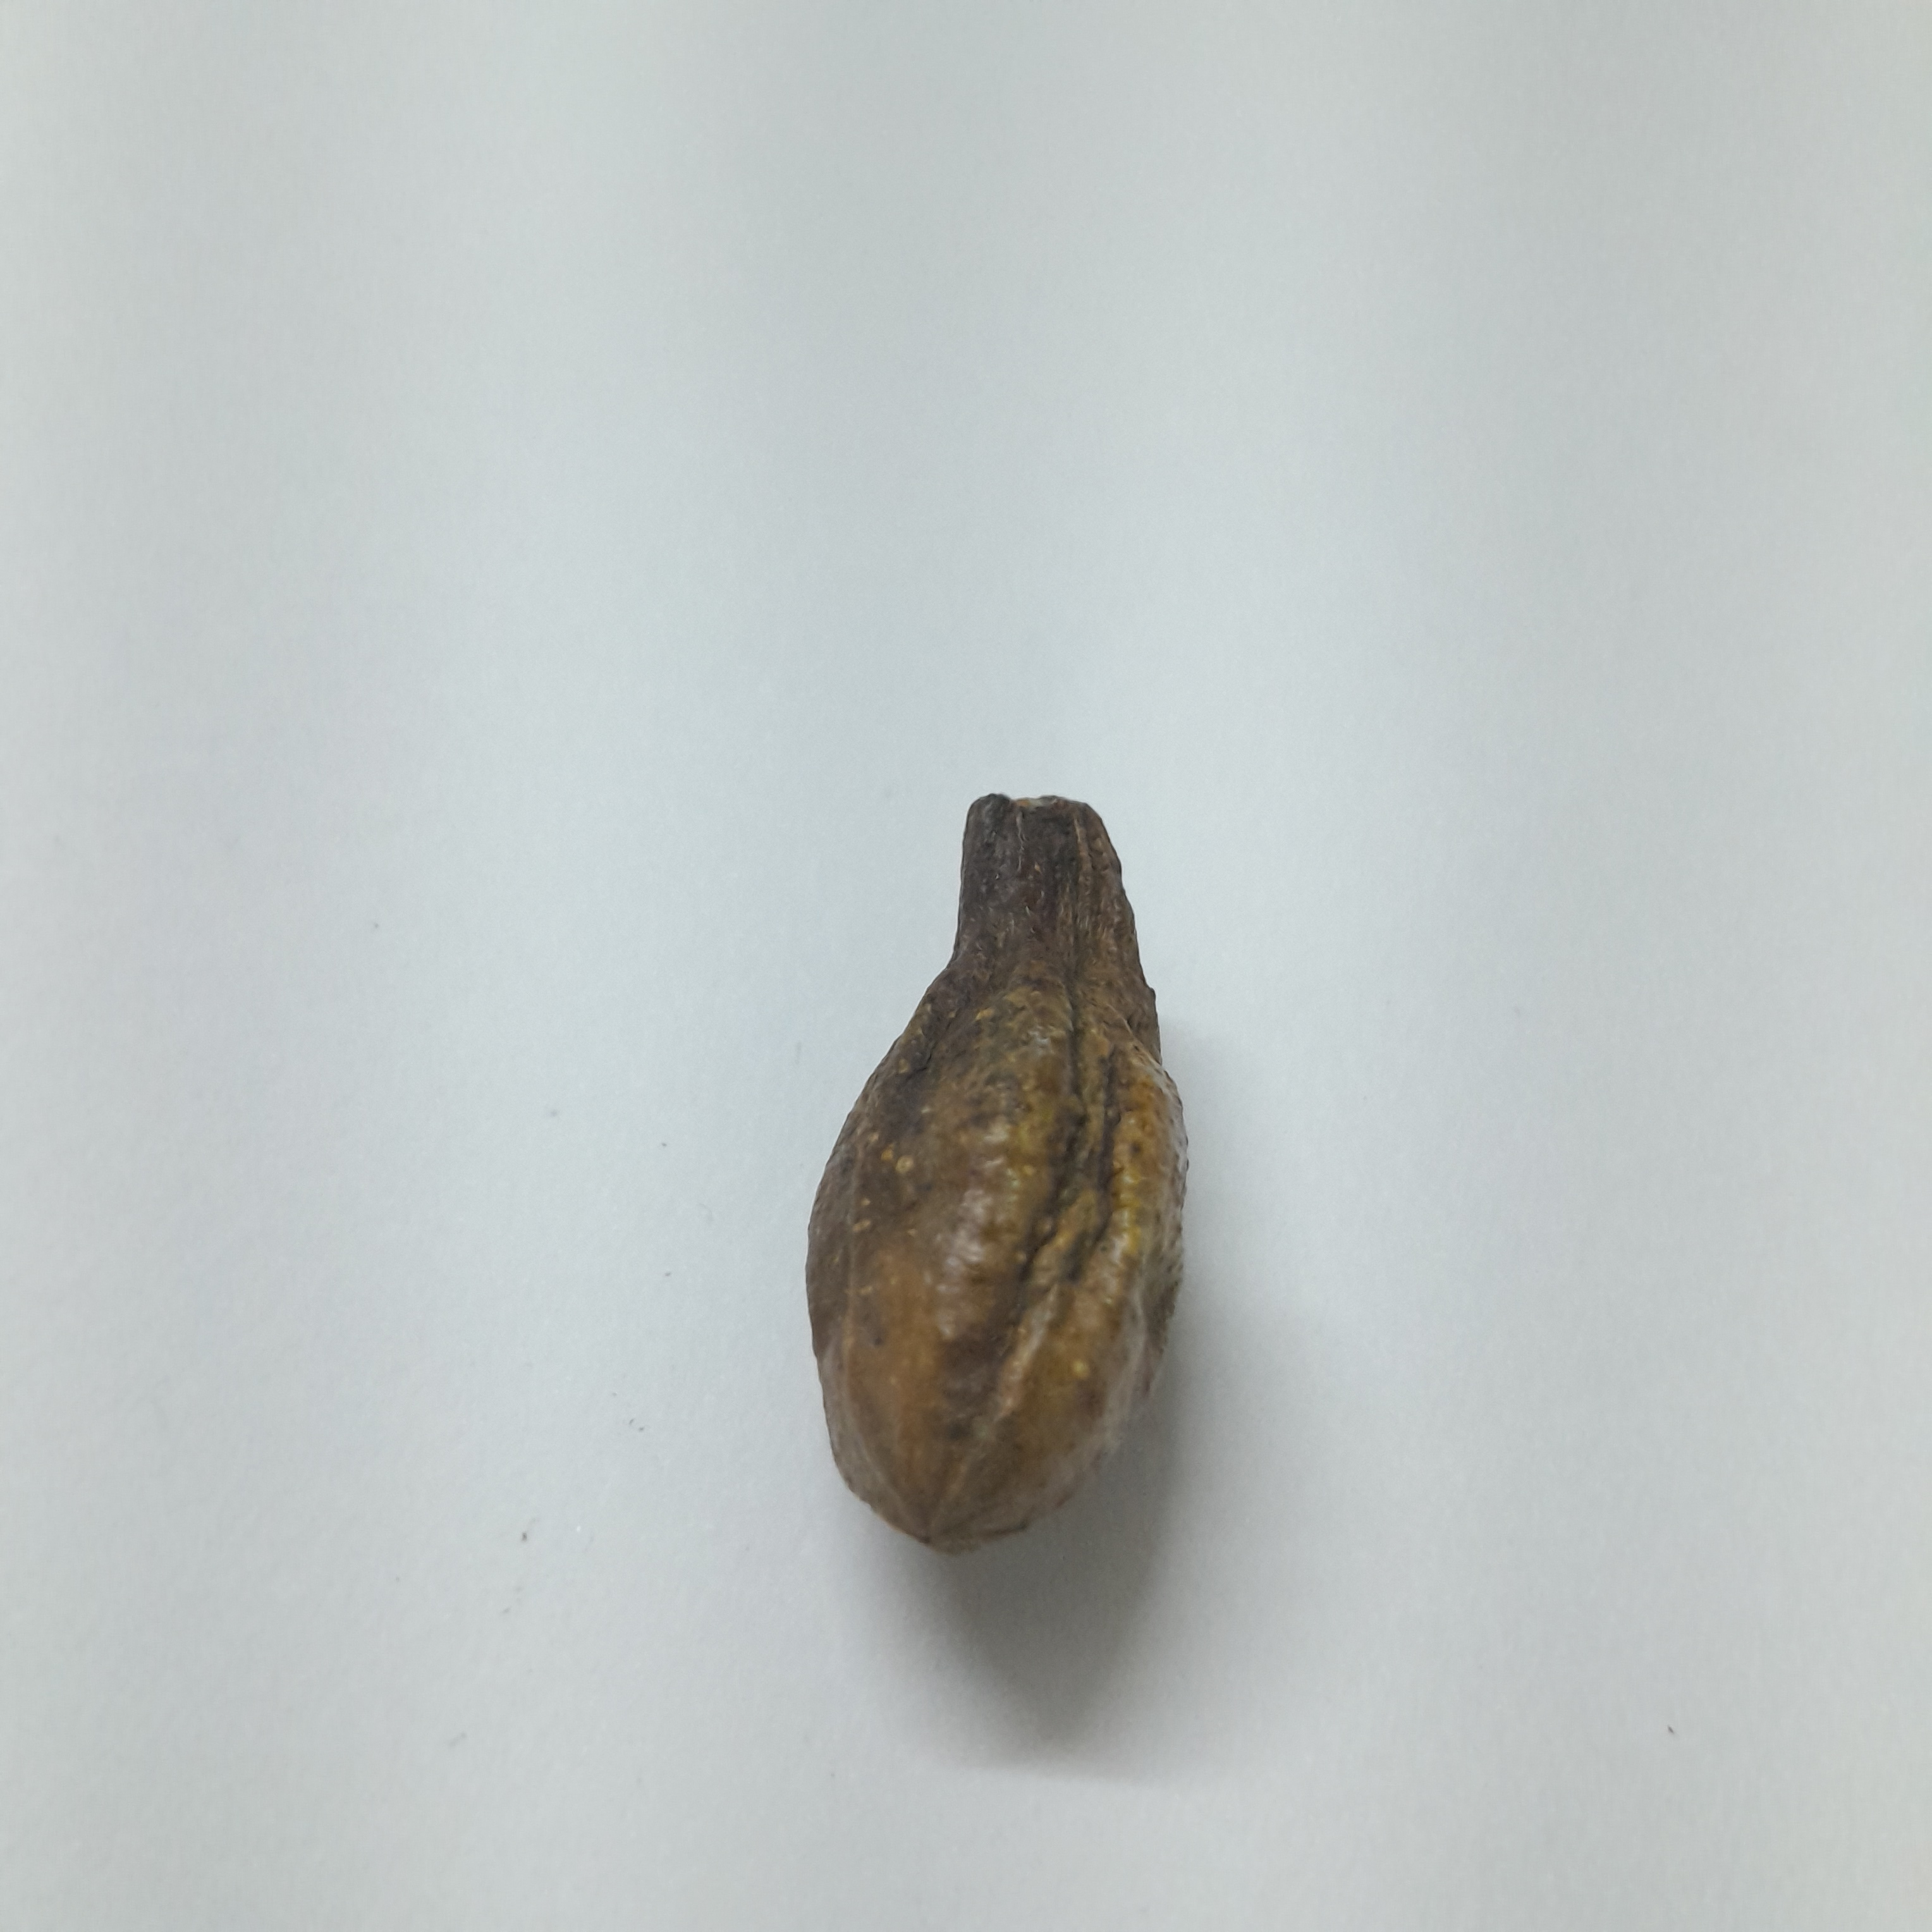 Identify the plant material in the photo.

hirdaa
